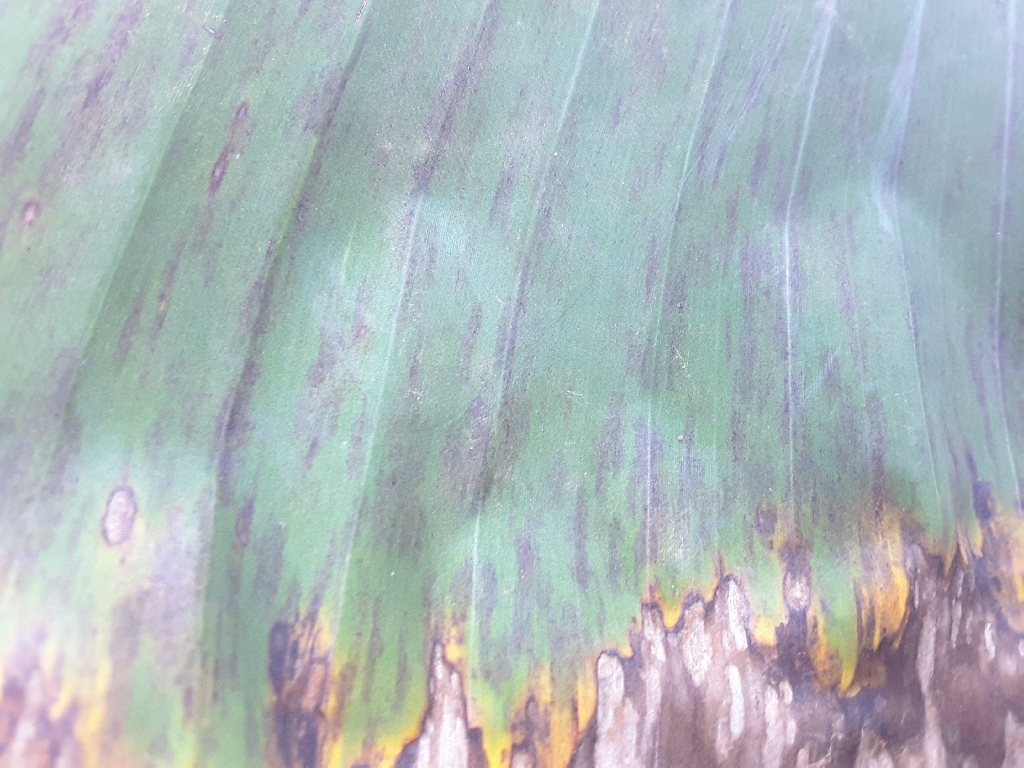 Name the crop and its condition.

banana, black sigatoka
